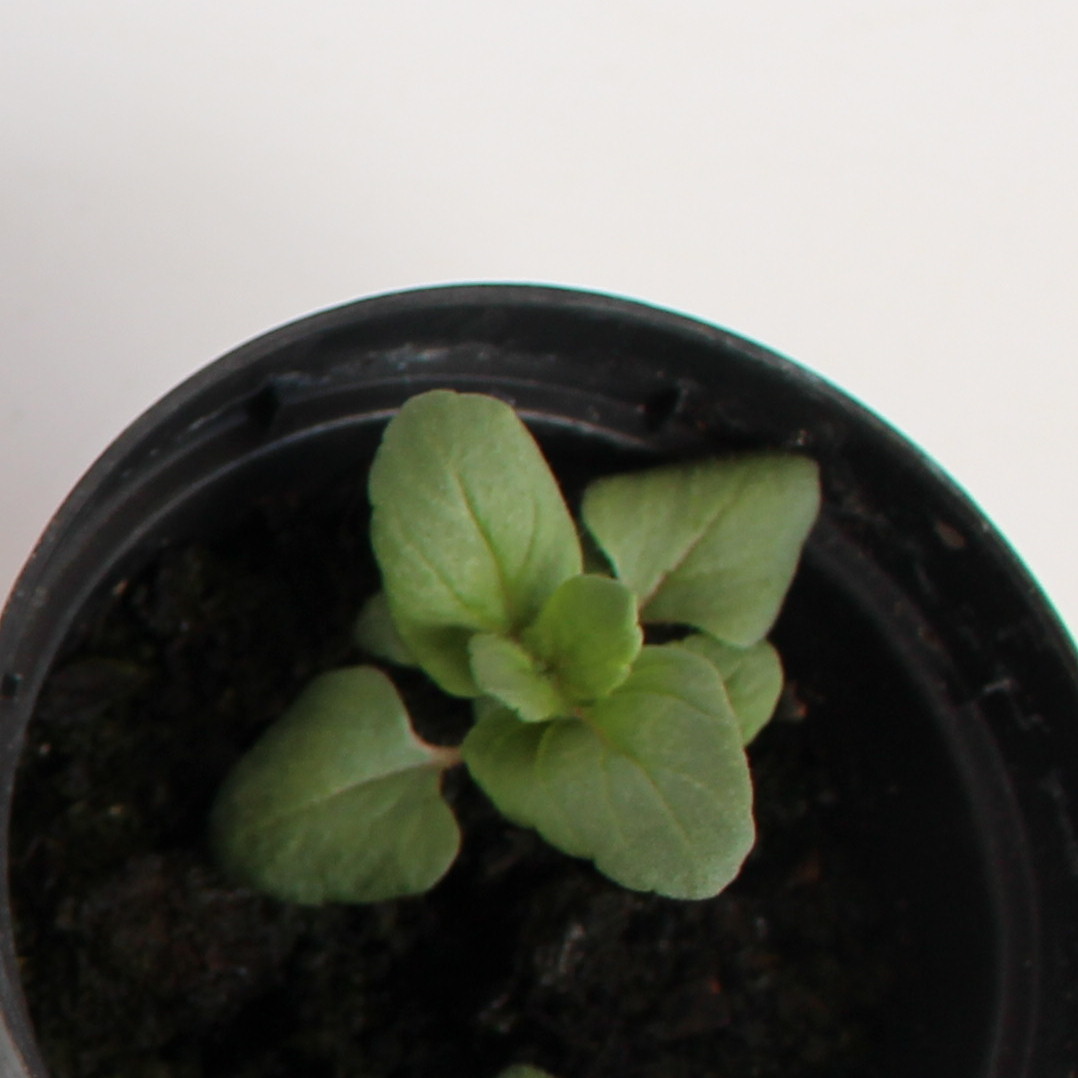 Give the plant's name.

Veronica persica
